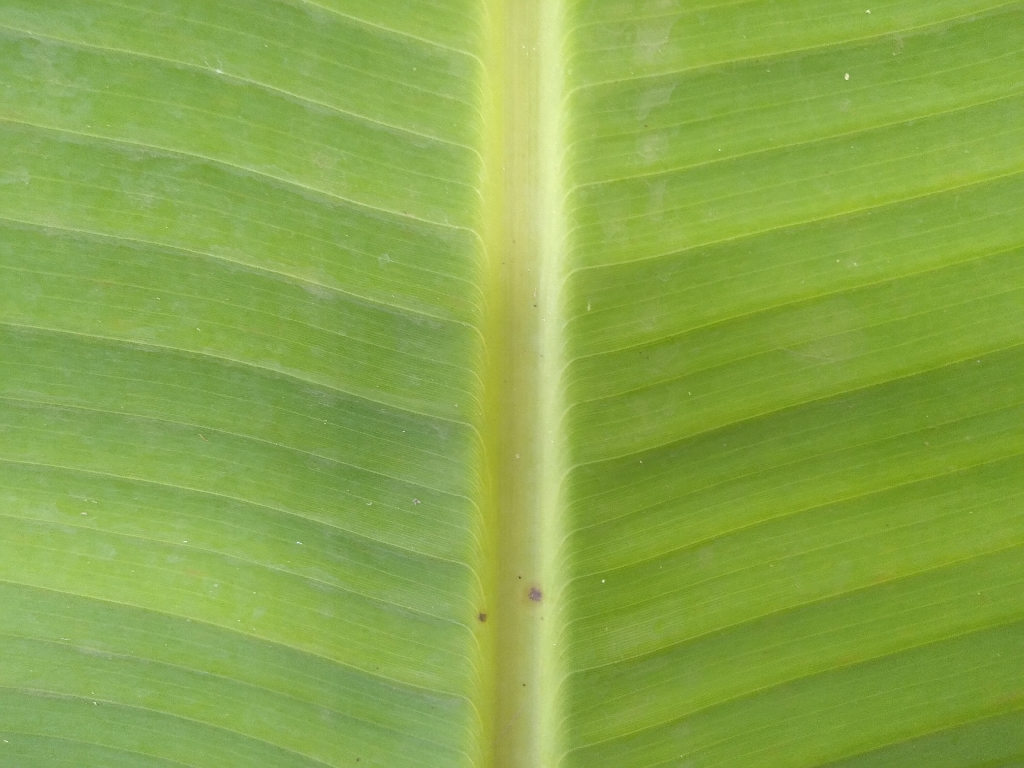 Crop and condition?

banana, healthy
